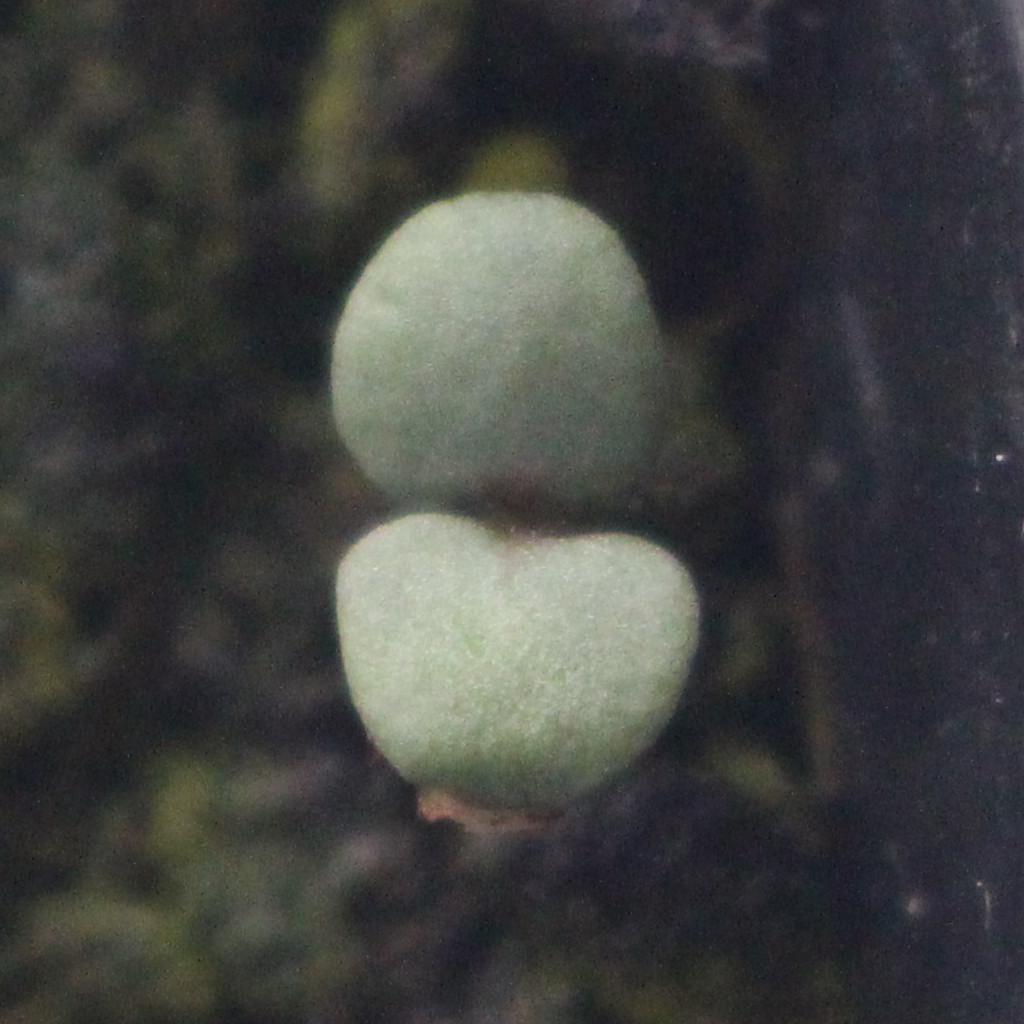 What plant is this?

Veronica persica
